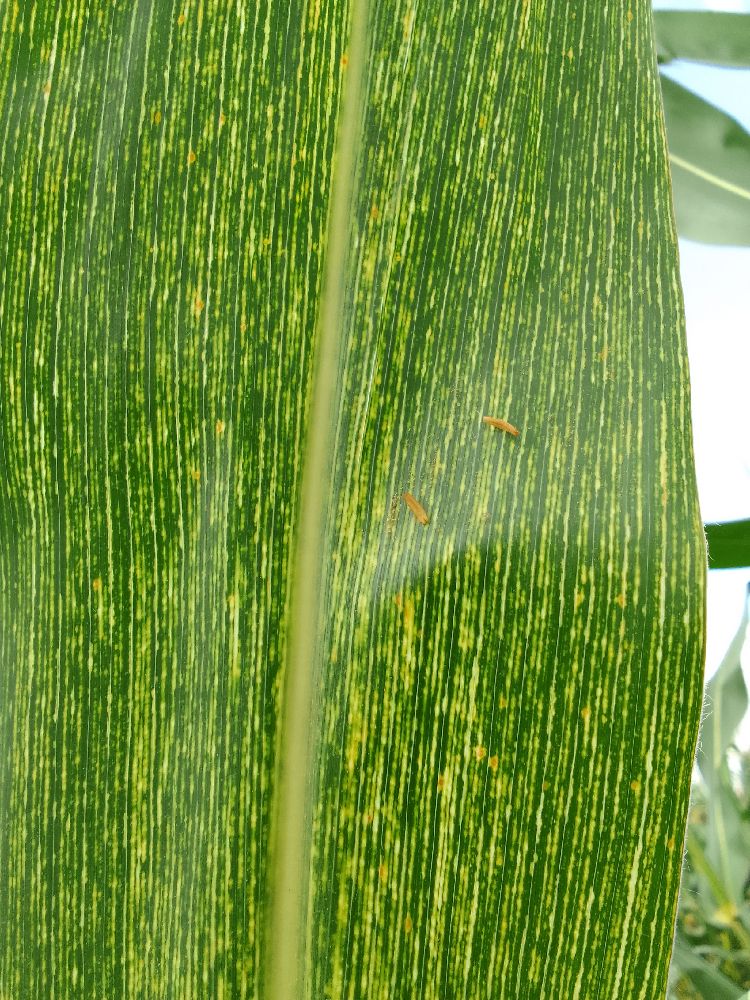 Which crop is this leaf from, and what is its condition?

maize, maize streak virus
